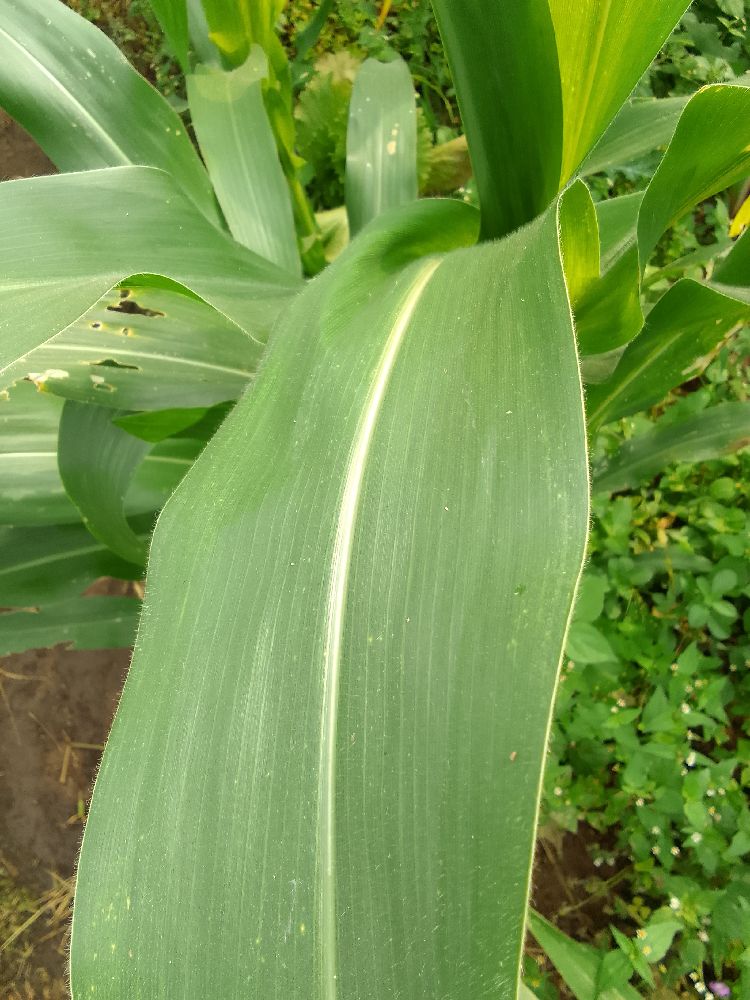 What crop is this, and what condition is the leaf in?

maize, healthy
